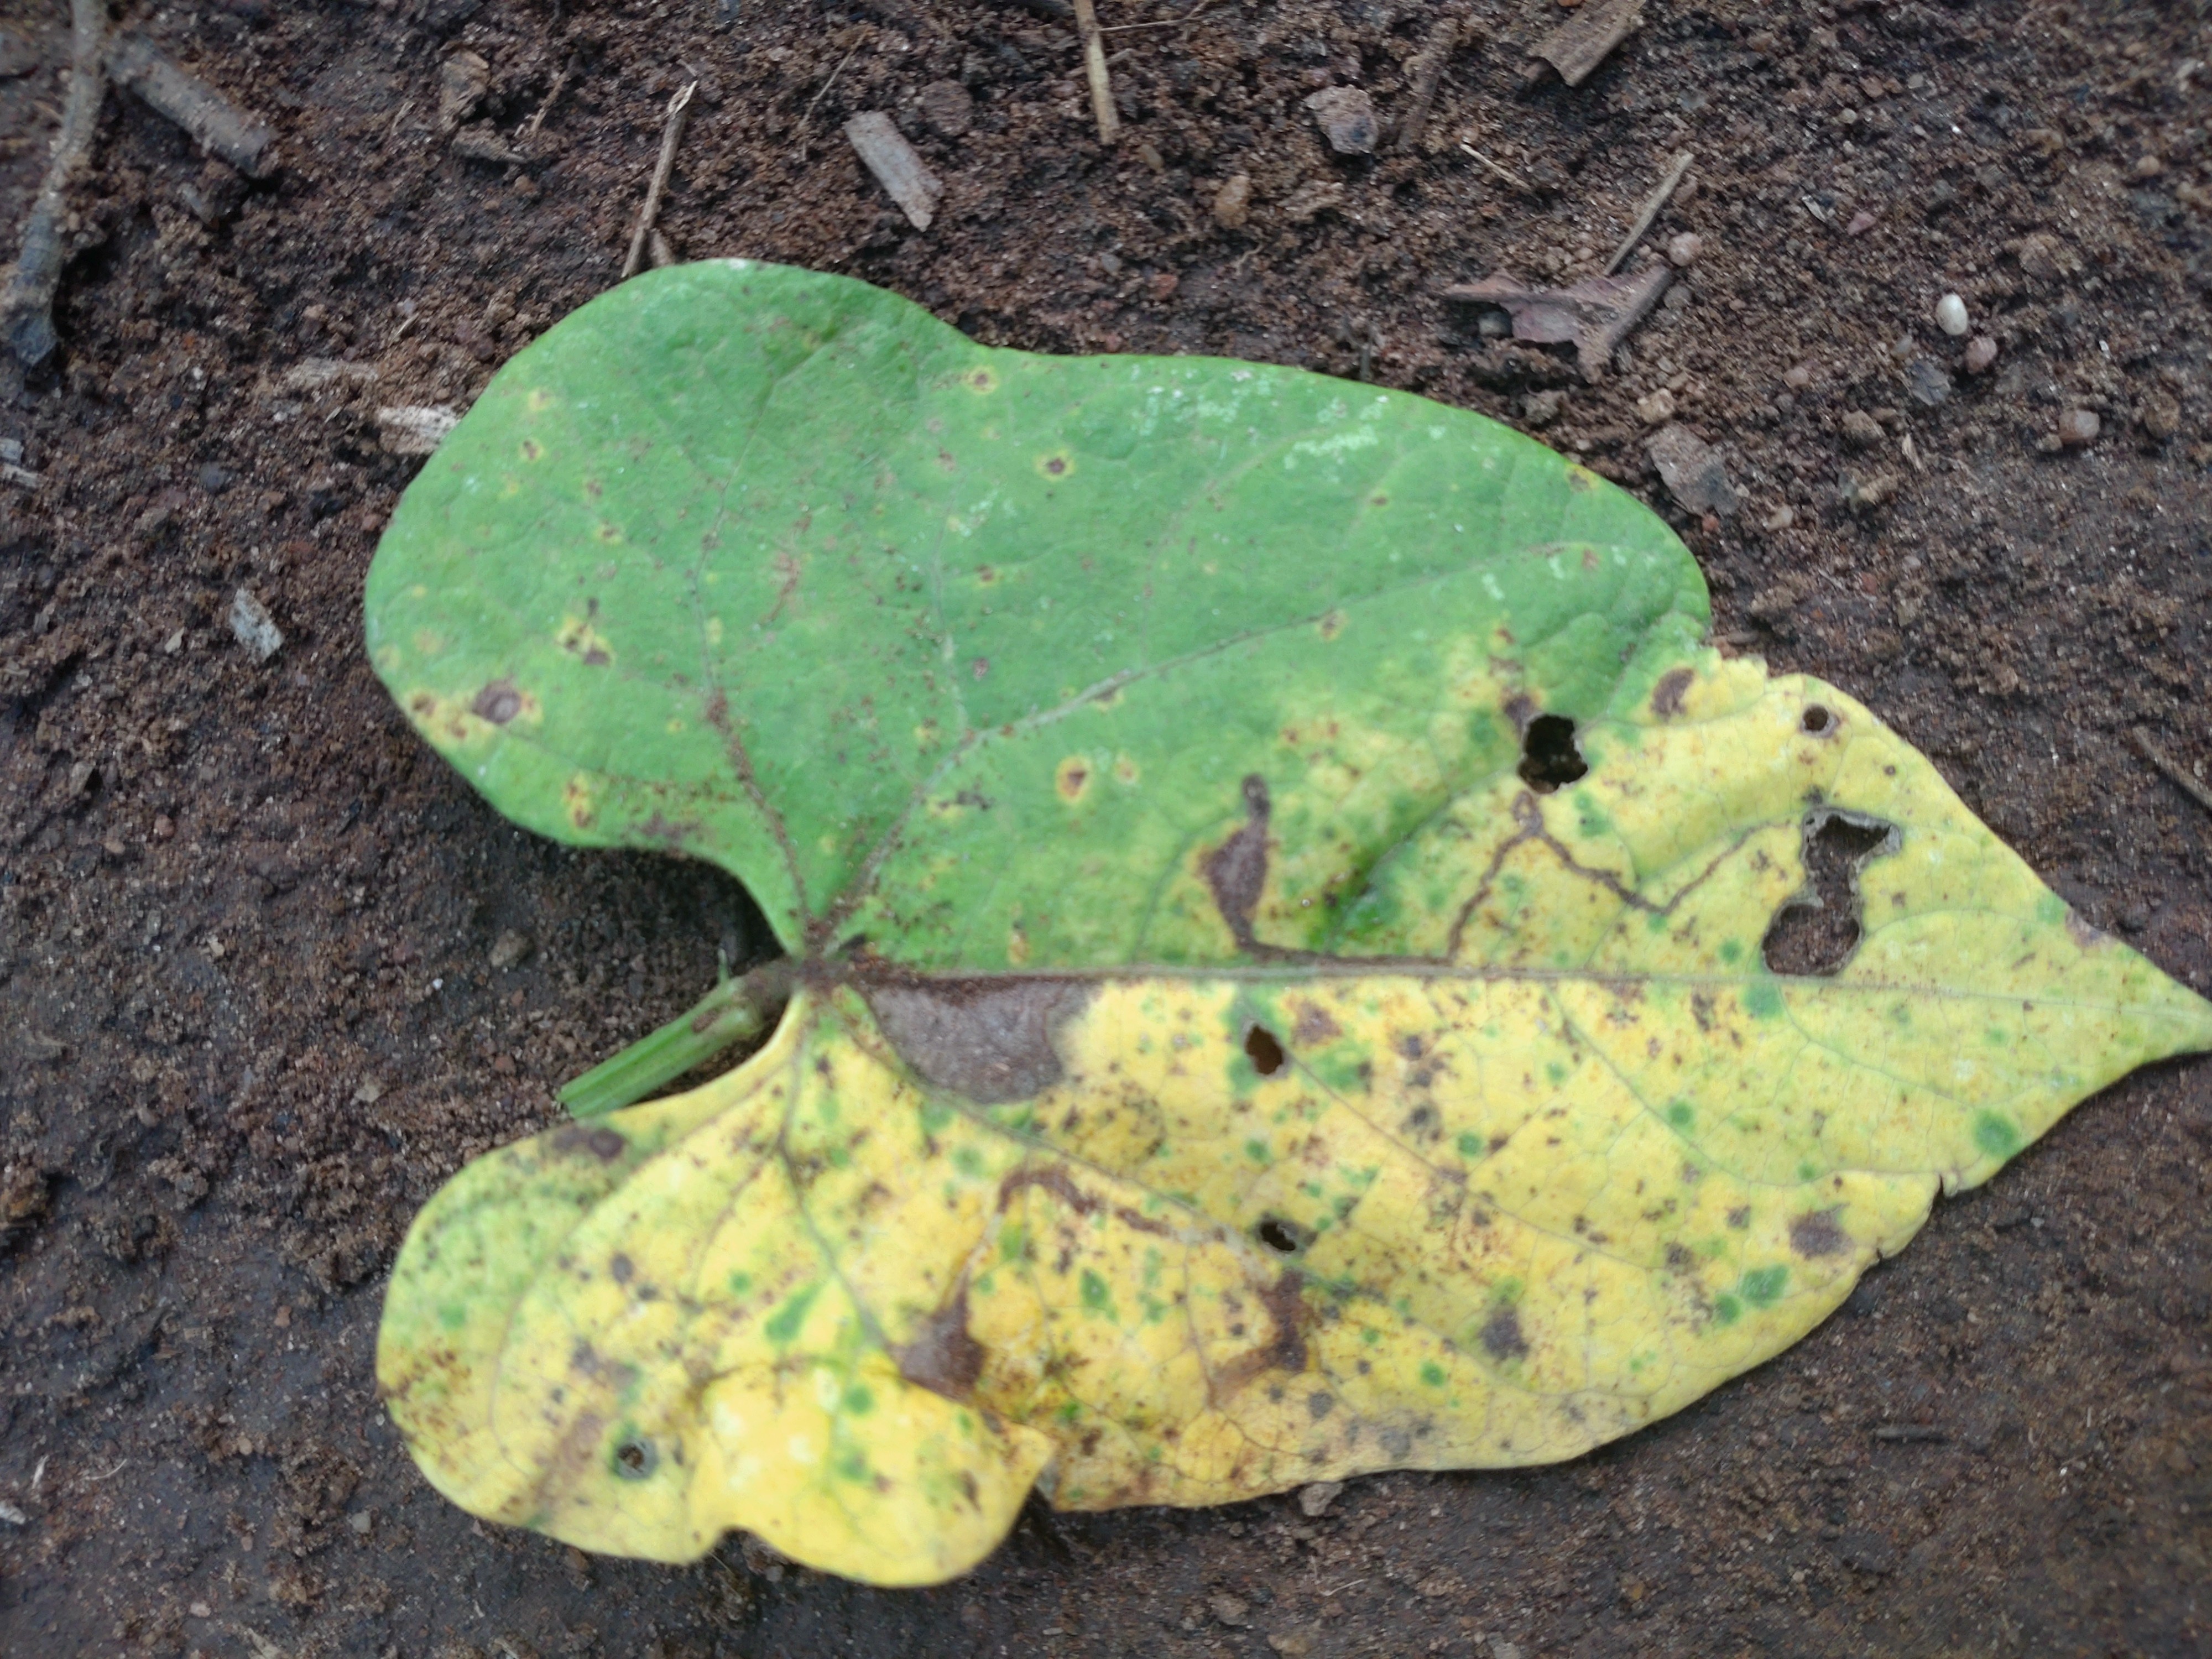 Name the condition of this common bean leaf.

anthracnose
